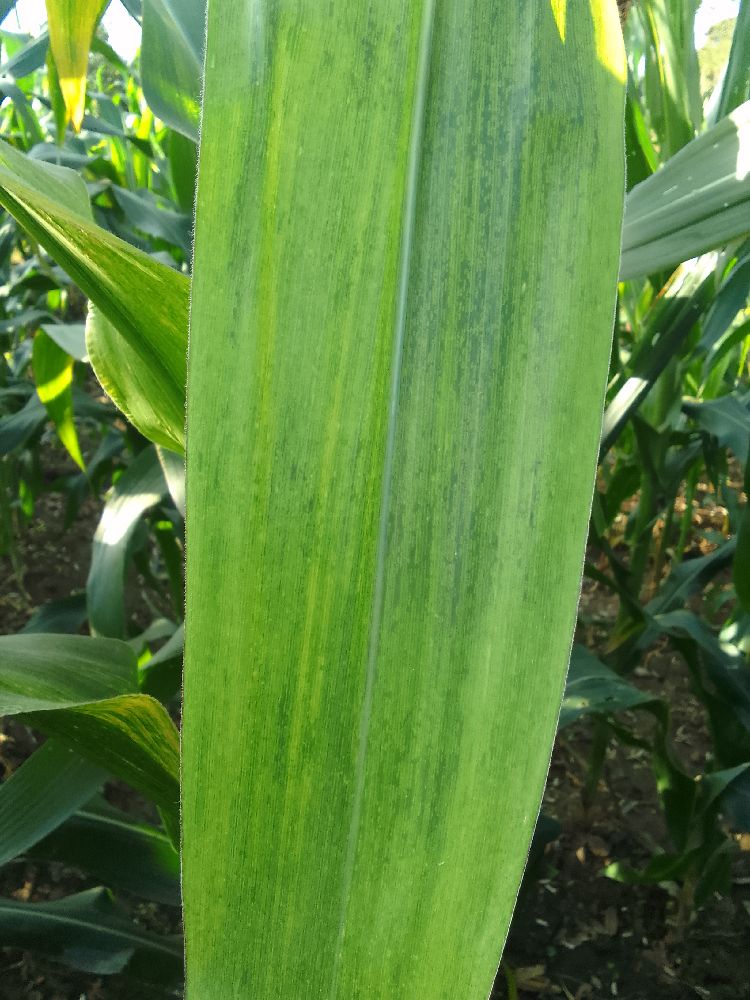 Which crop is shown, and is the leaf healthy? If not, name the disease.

maize, maize lethal necrosis
